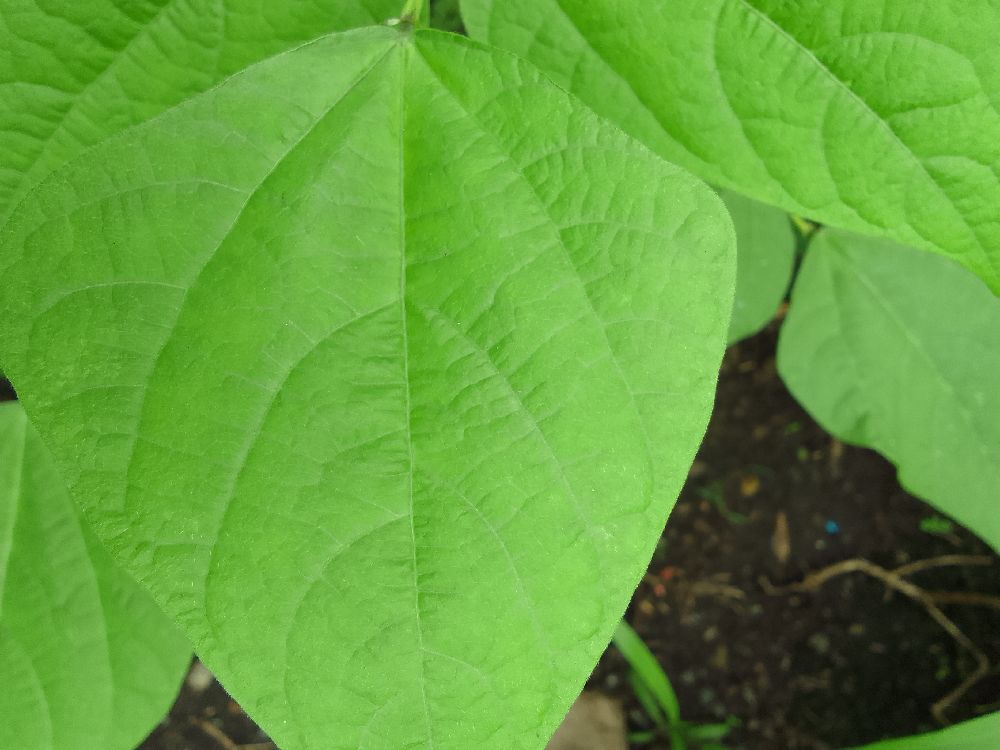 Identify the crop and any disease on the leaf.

common bean, healthy
